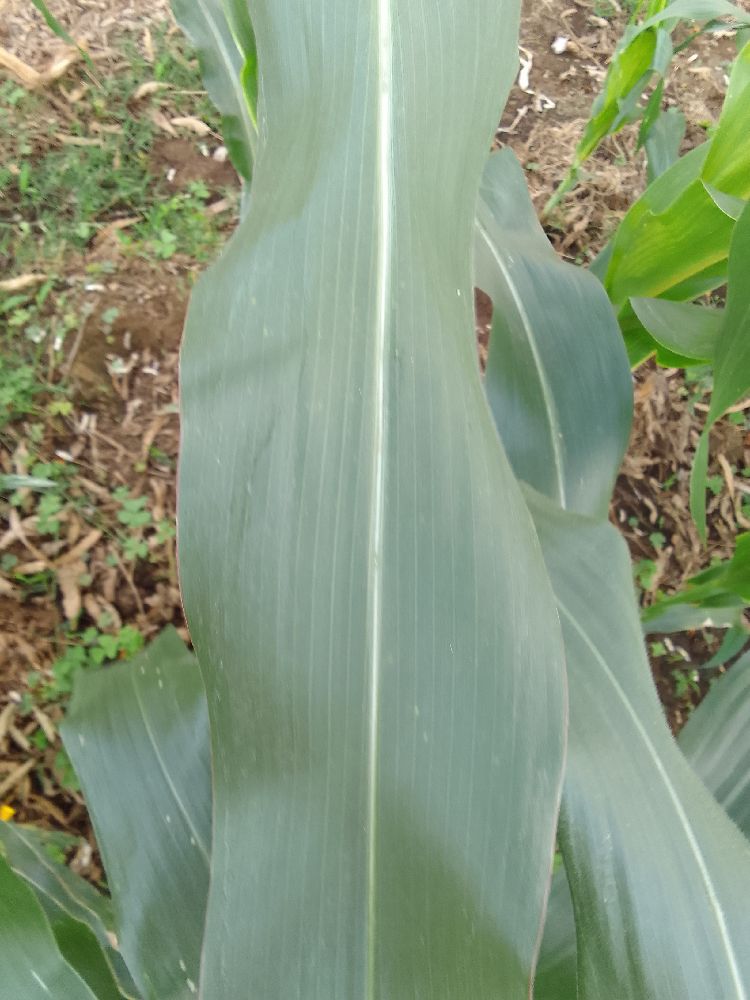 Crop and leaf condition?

maize, healthy
